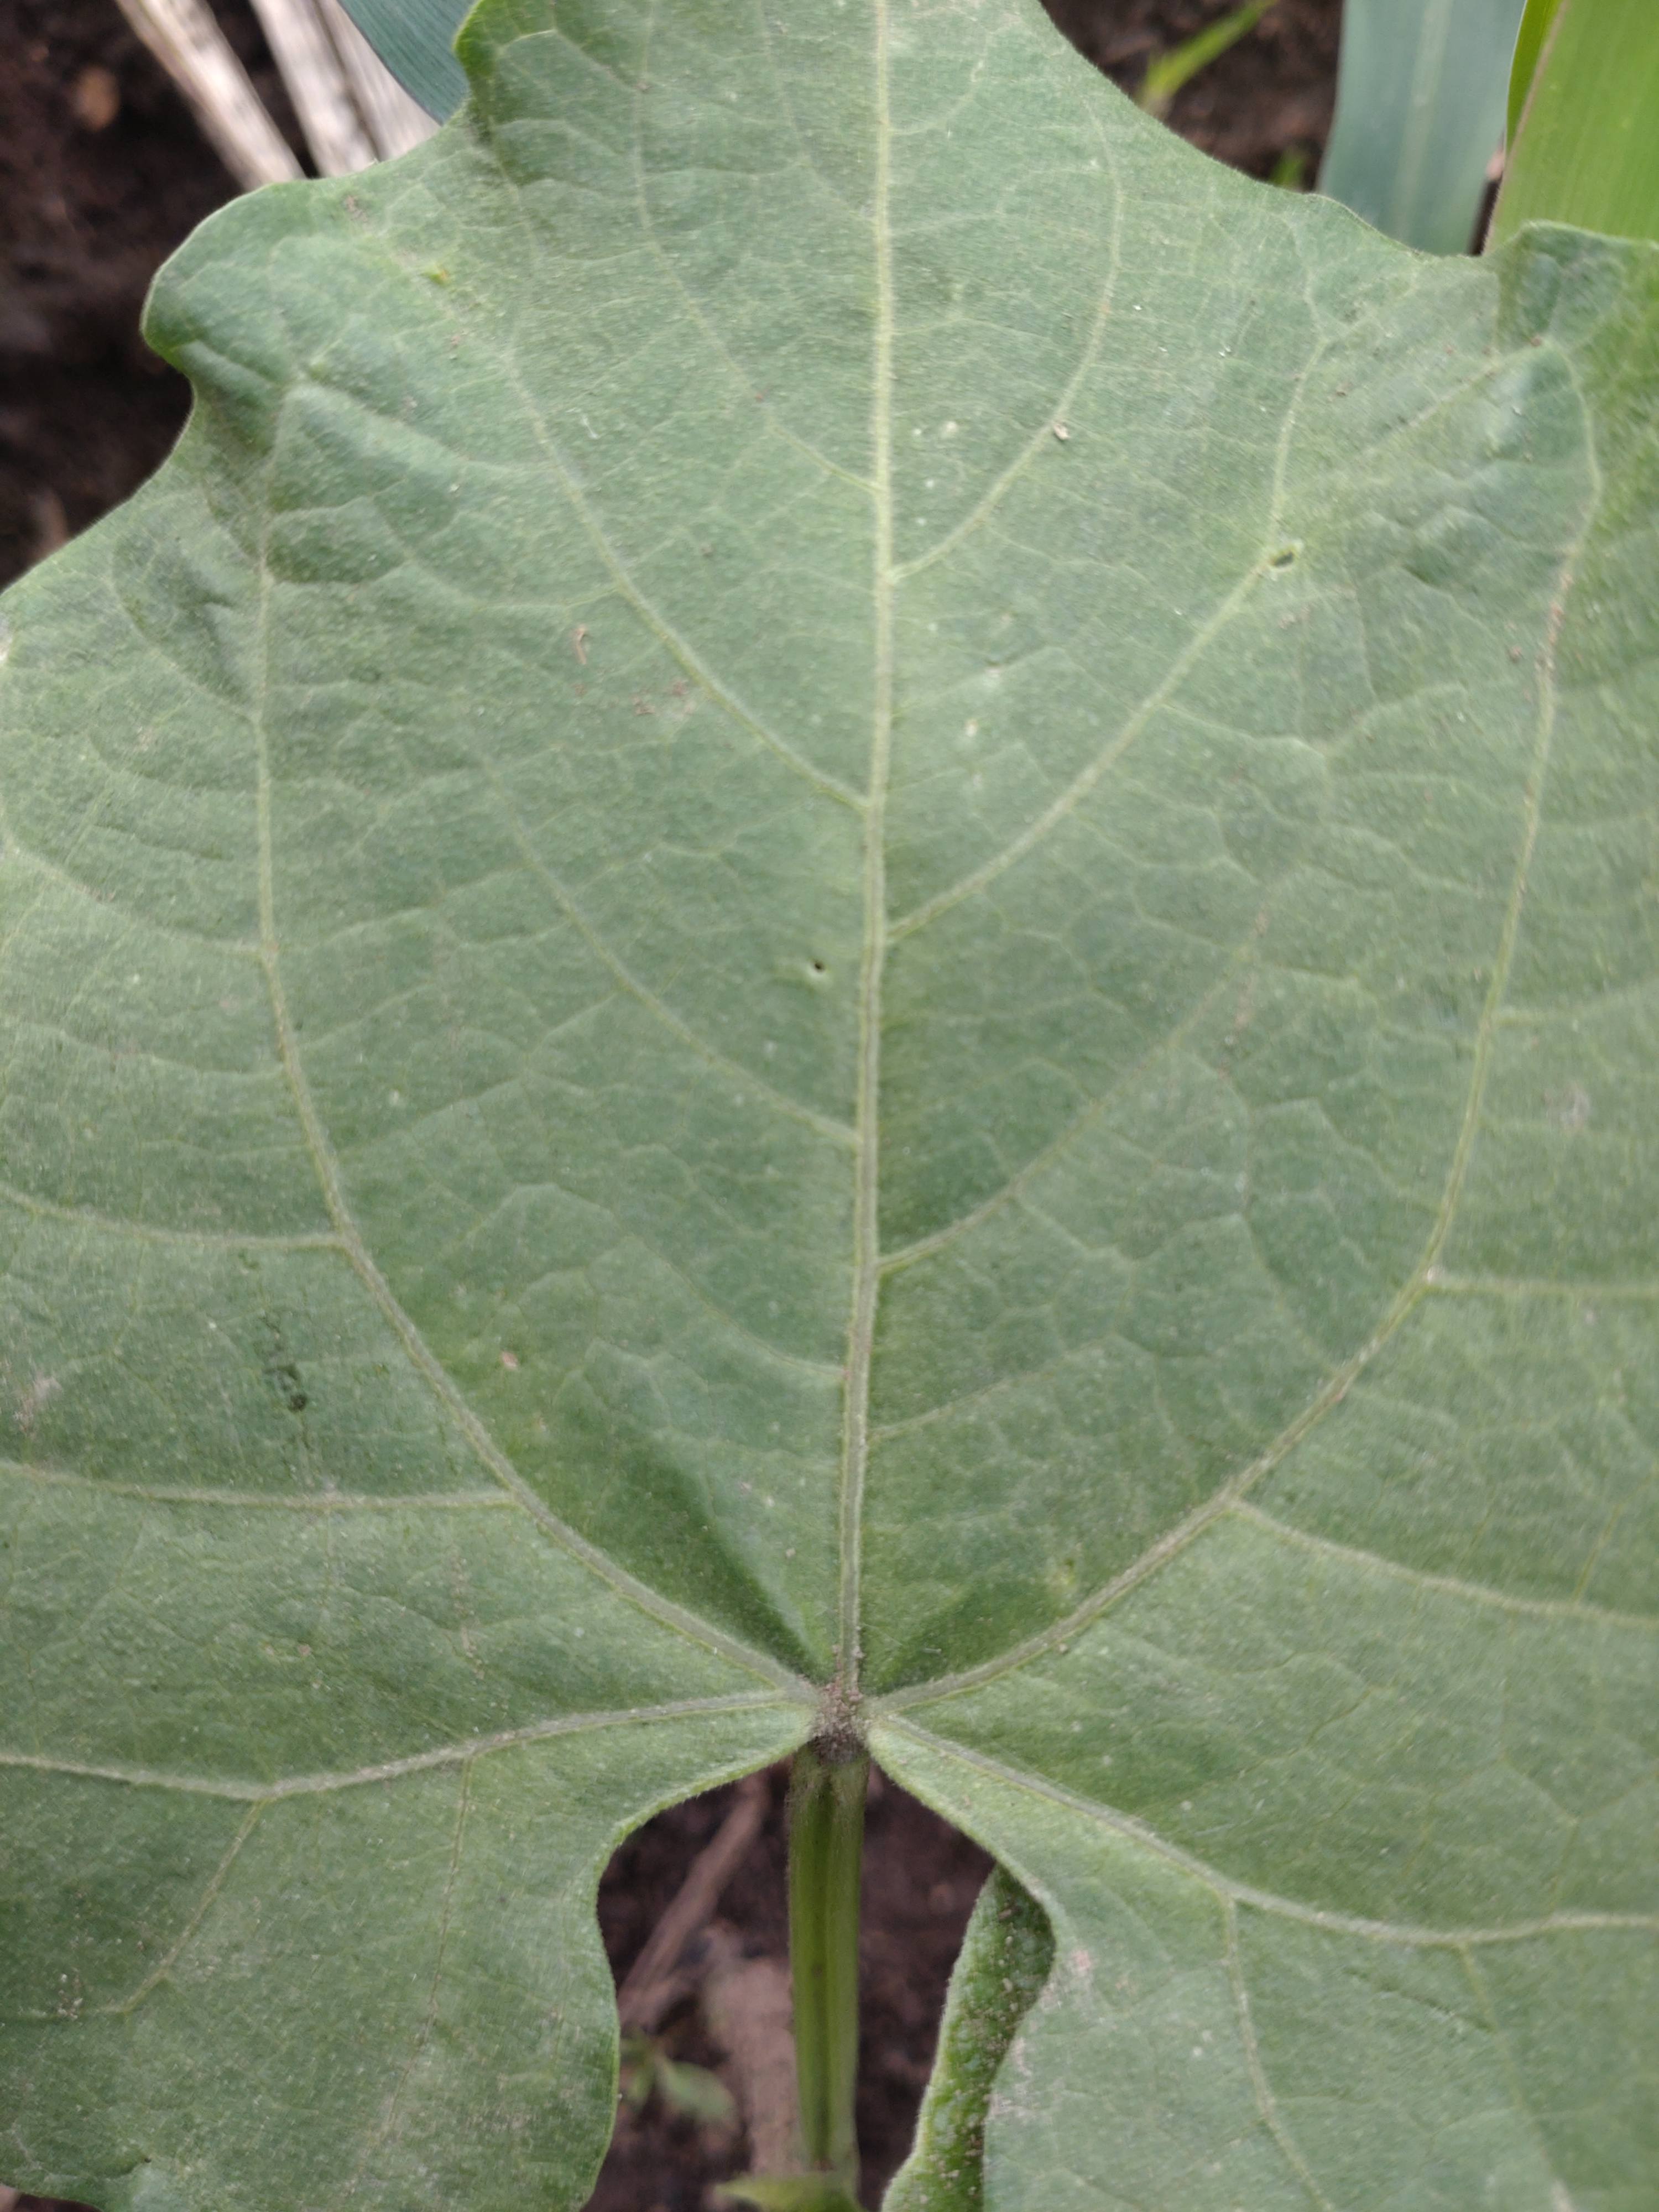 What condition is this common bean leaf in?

healthy
